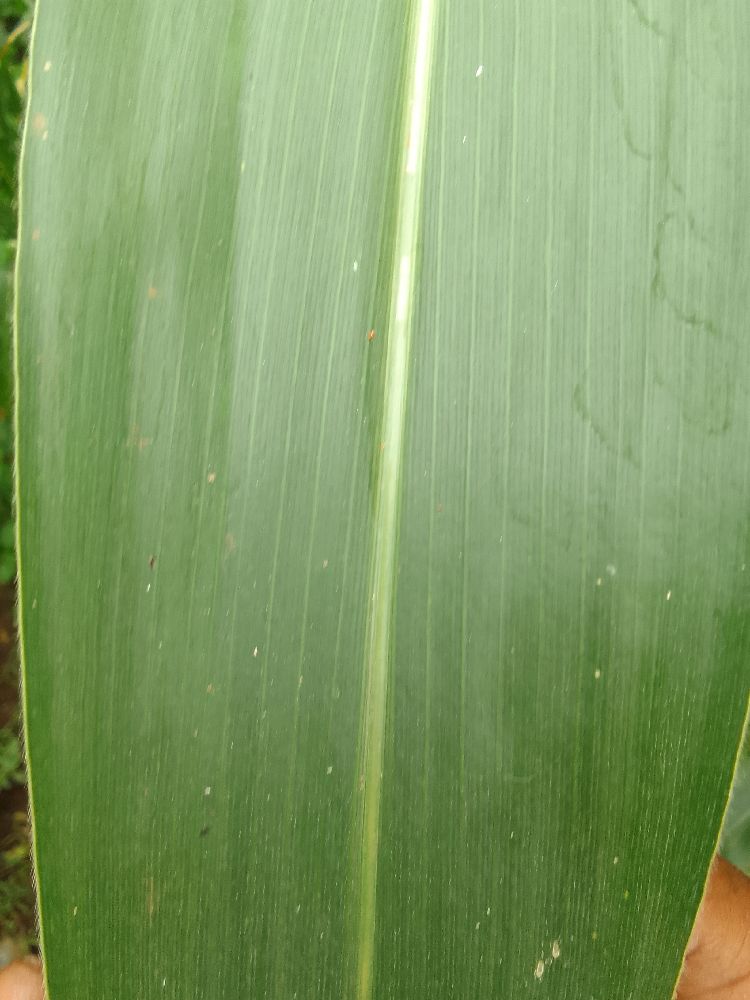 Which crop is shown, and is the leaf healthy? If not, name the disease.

maize, healthy
